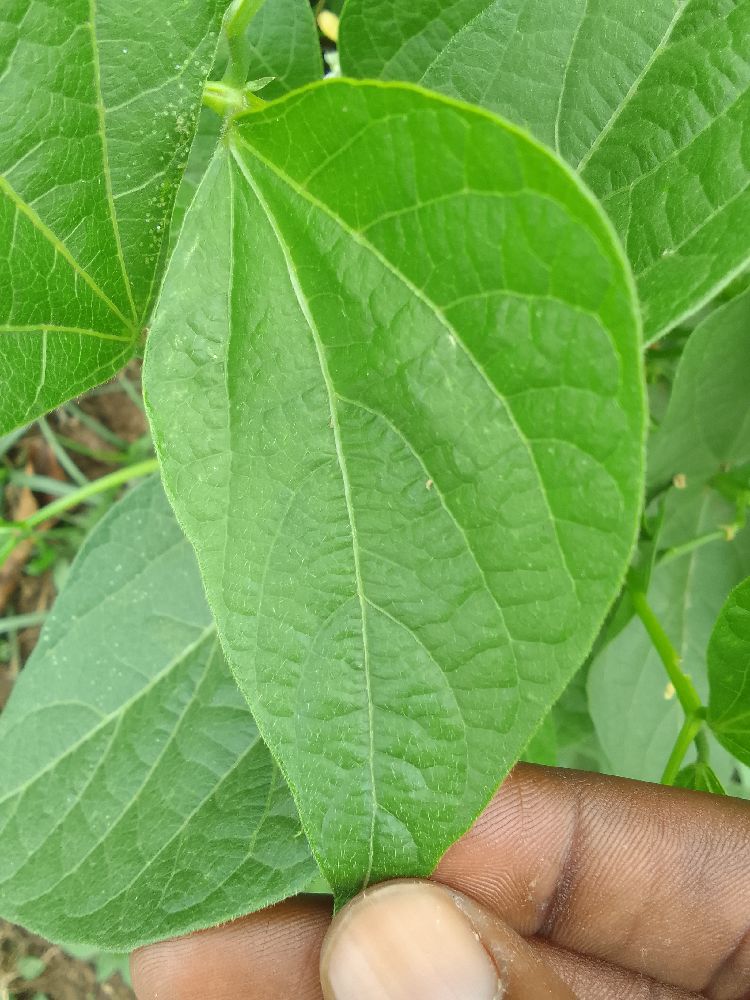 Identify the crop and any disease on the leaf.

common bean, healthy
